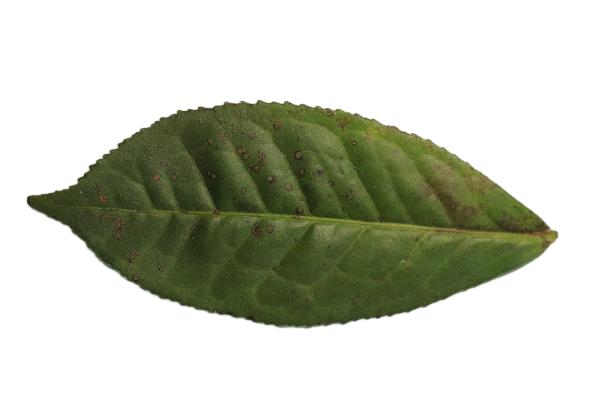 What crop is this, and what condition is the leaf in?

tea, algal leaf
